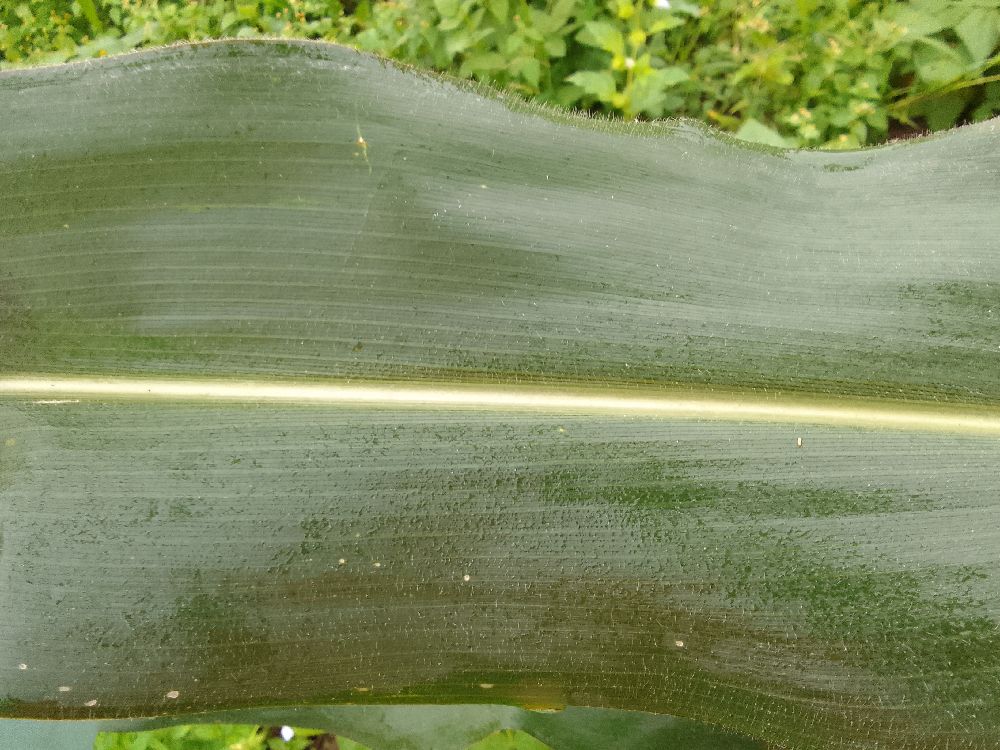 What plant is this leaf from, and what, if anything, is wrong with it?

maize, healthy
